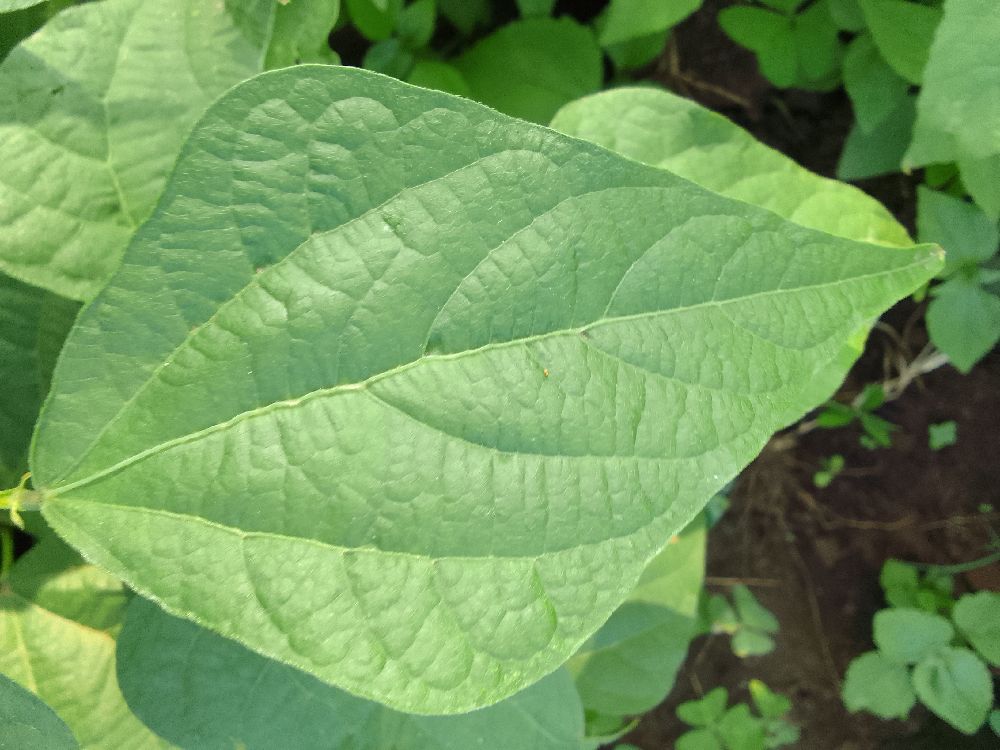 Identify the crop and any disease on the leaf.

common bean, healthy
